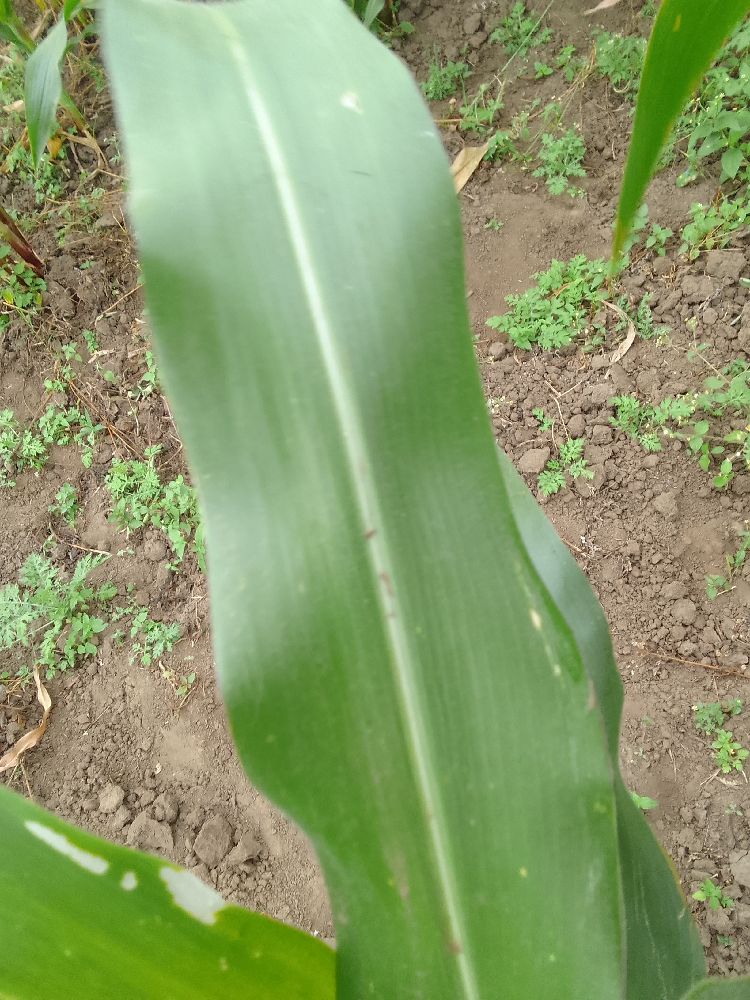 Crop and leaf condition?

maize, healthy
